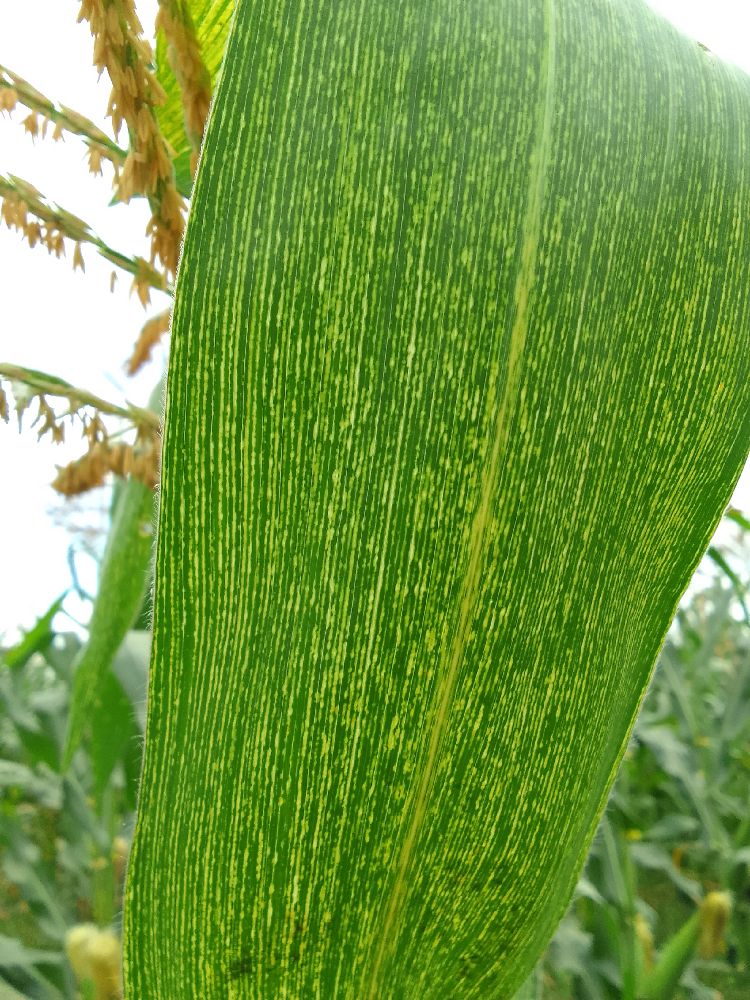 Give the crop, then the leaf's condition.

maize, maize streak virus
